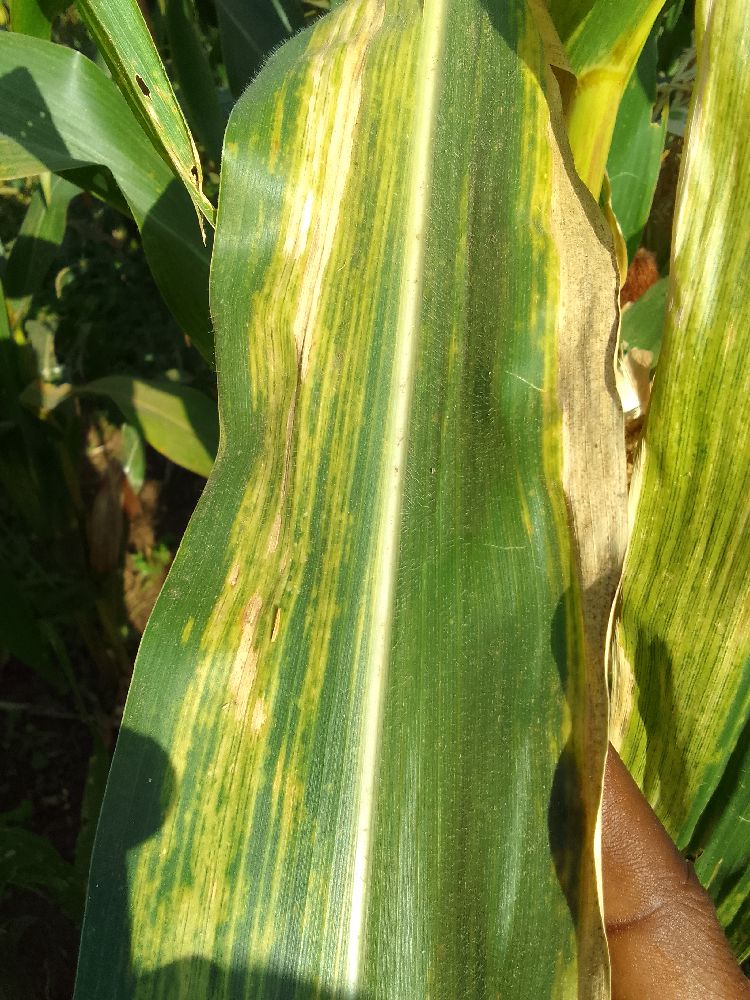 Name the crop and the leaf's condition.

maize, maize lethal necrosis
